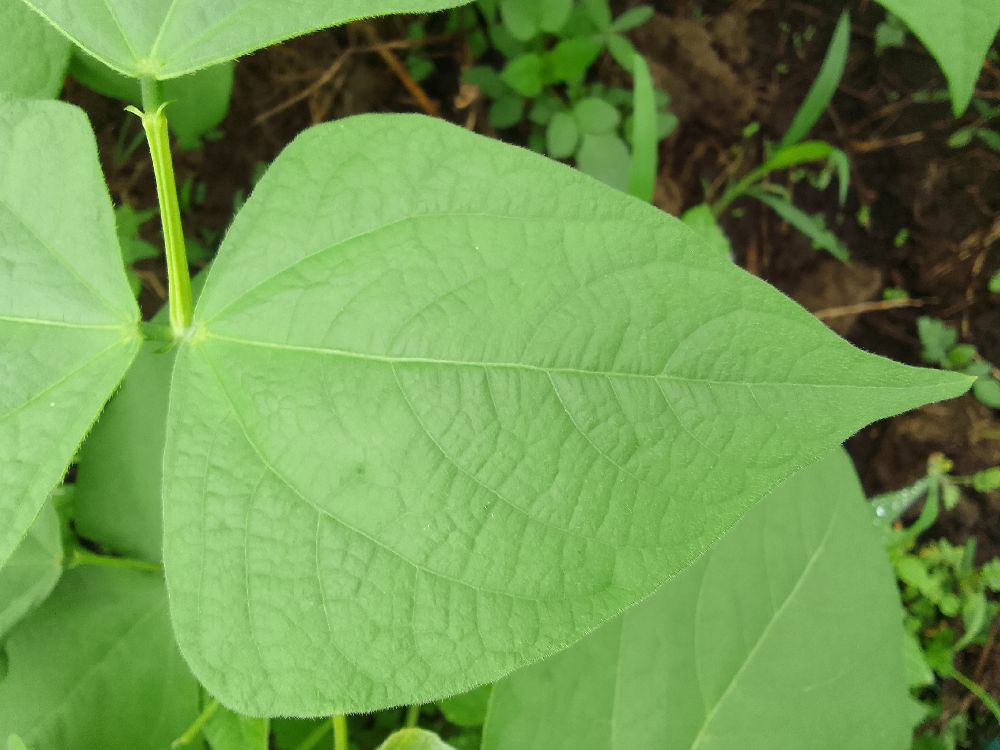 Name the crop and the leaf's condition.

common bean, healthy
